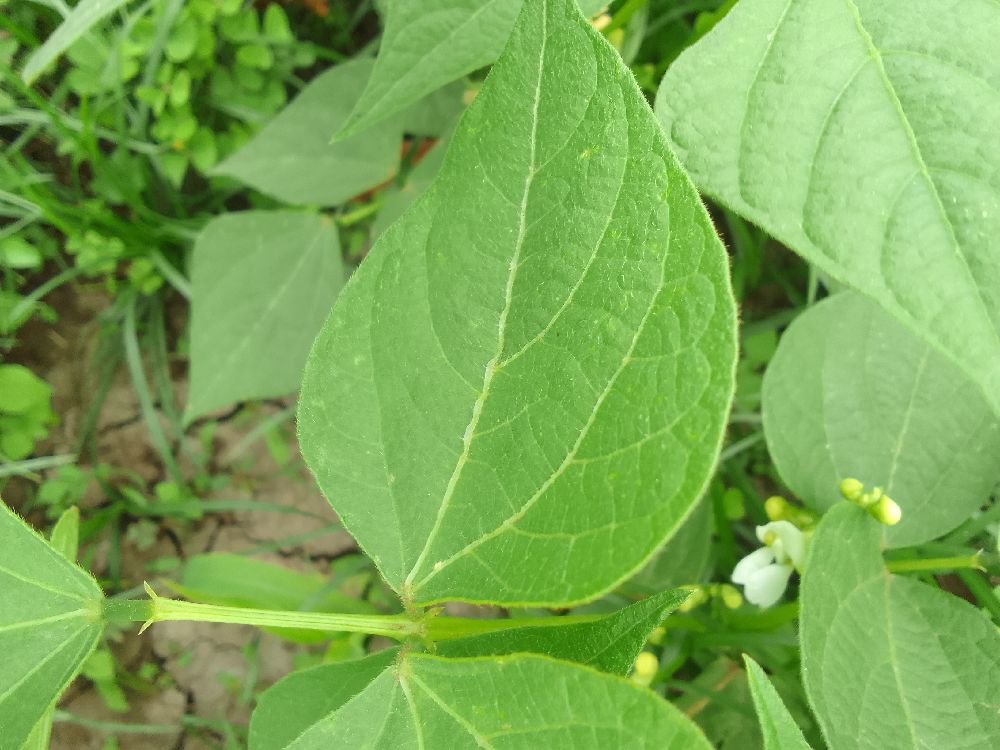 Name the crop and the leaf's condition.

common bean, healthy
